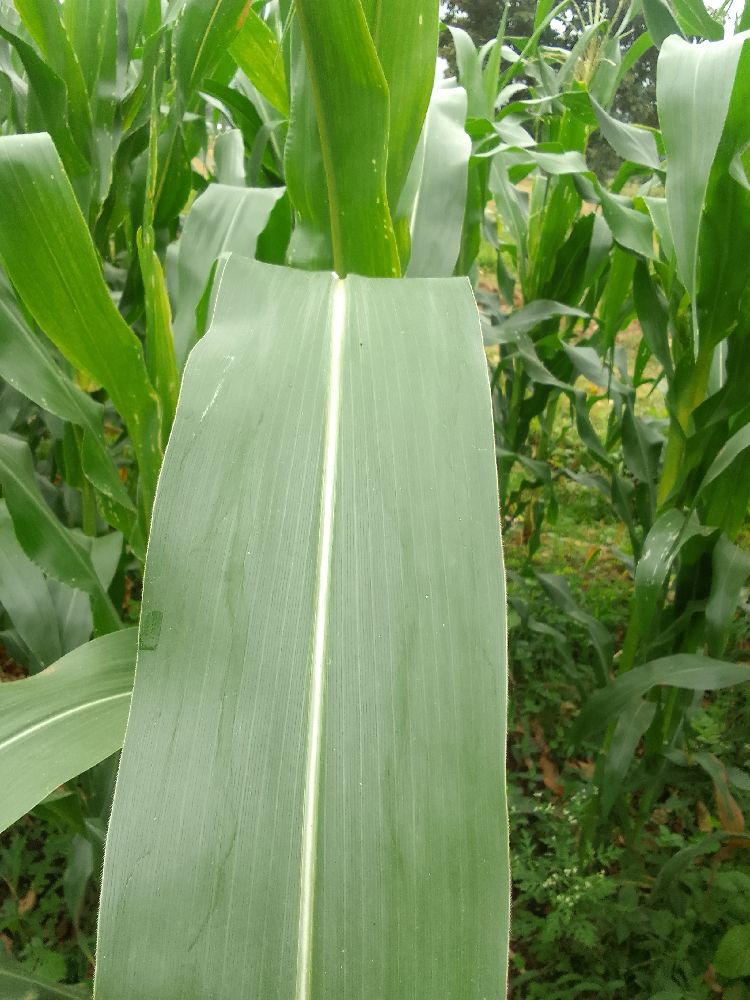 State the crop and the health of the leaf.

maize, healthy
